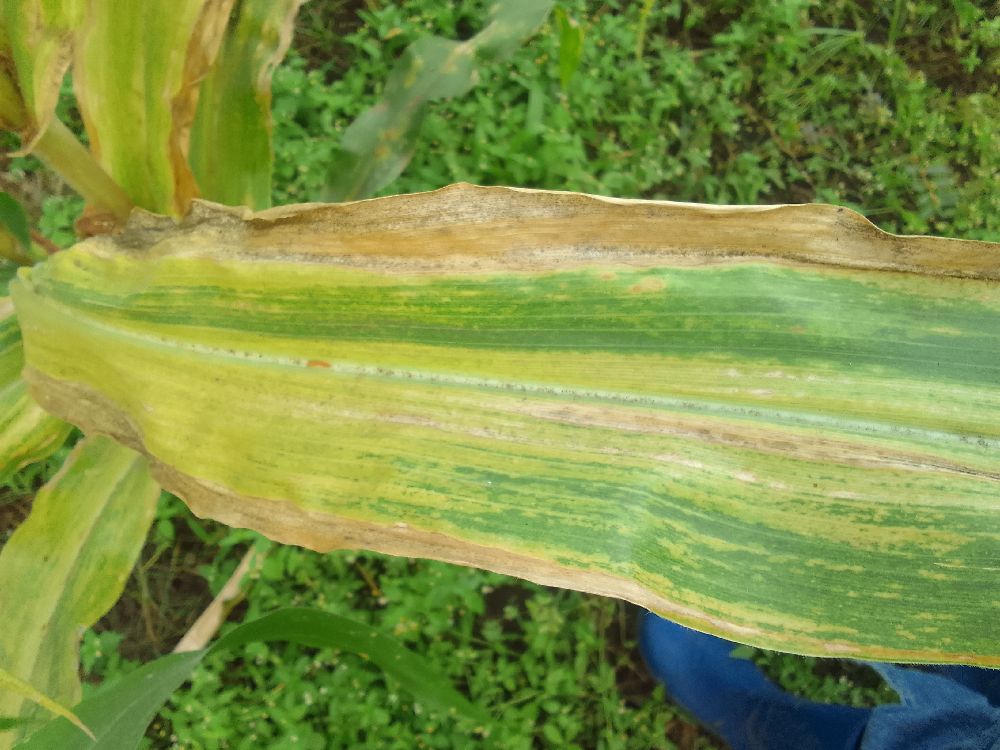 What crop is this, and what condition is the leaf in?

maize, maize lethal necrosis
